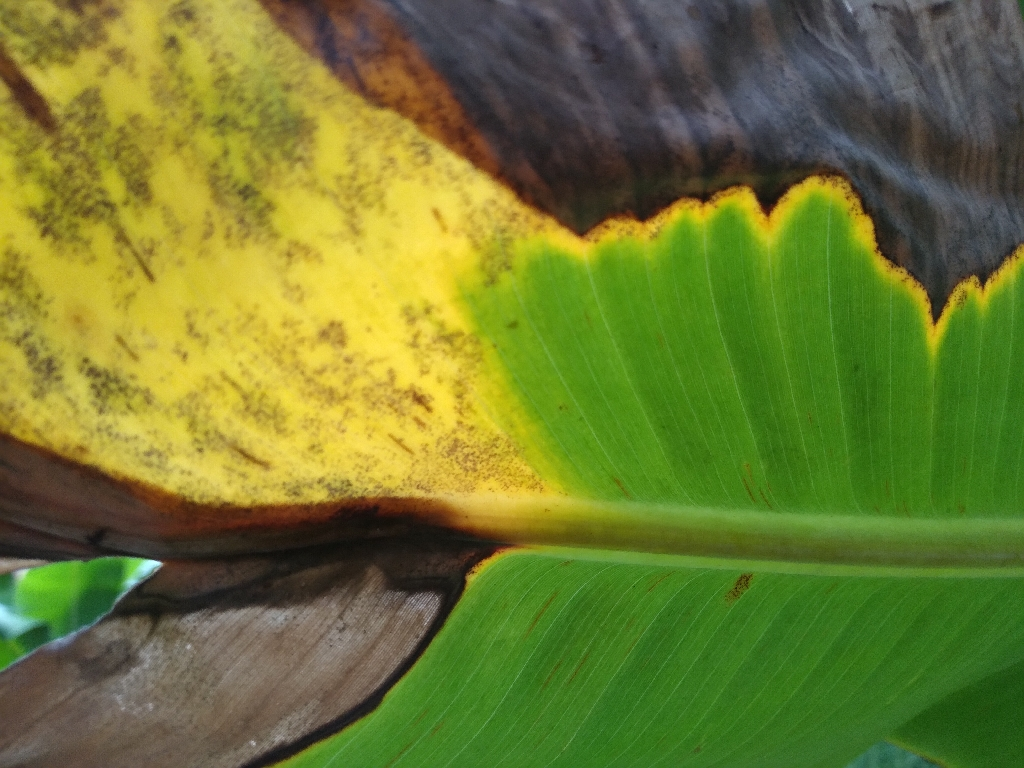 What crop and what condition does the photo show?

banana, black sigatoka
